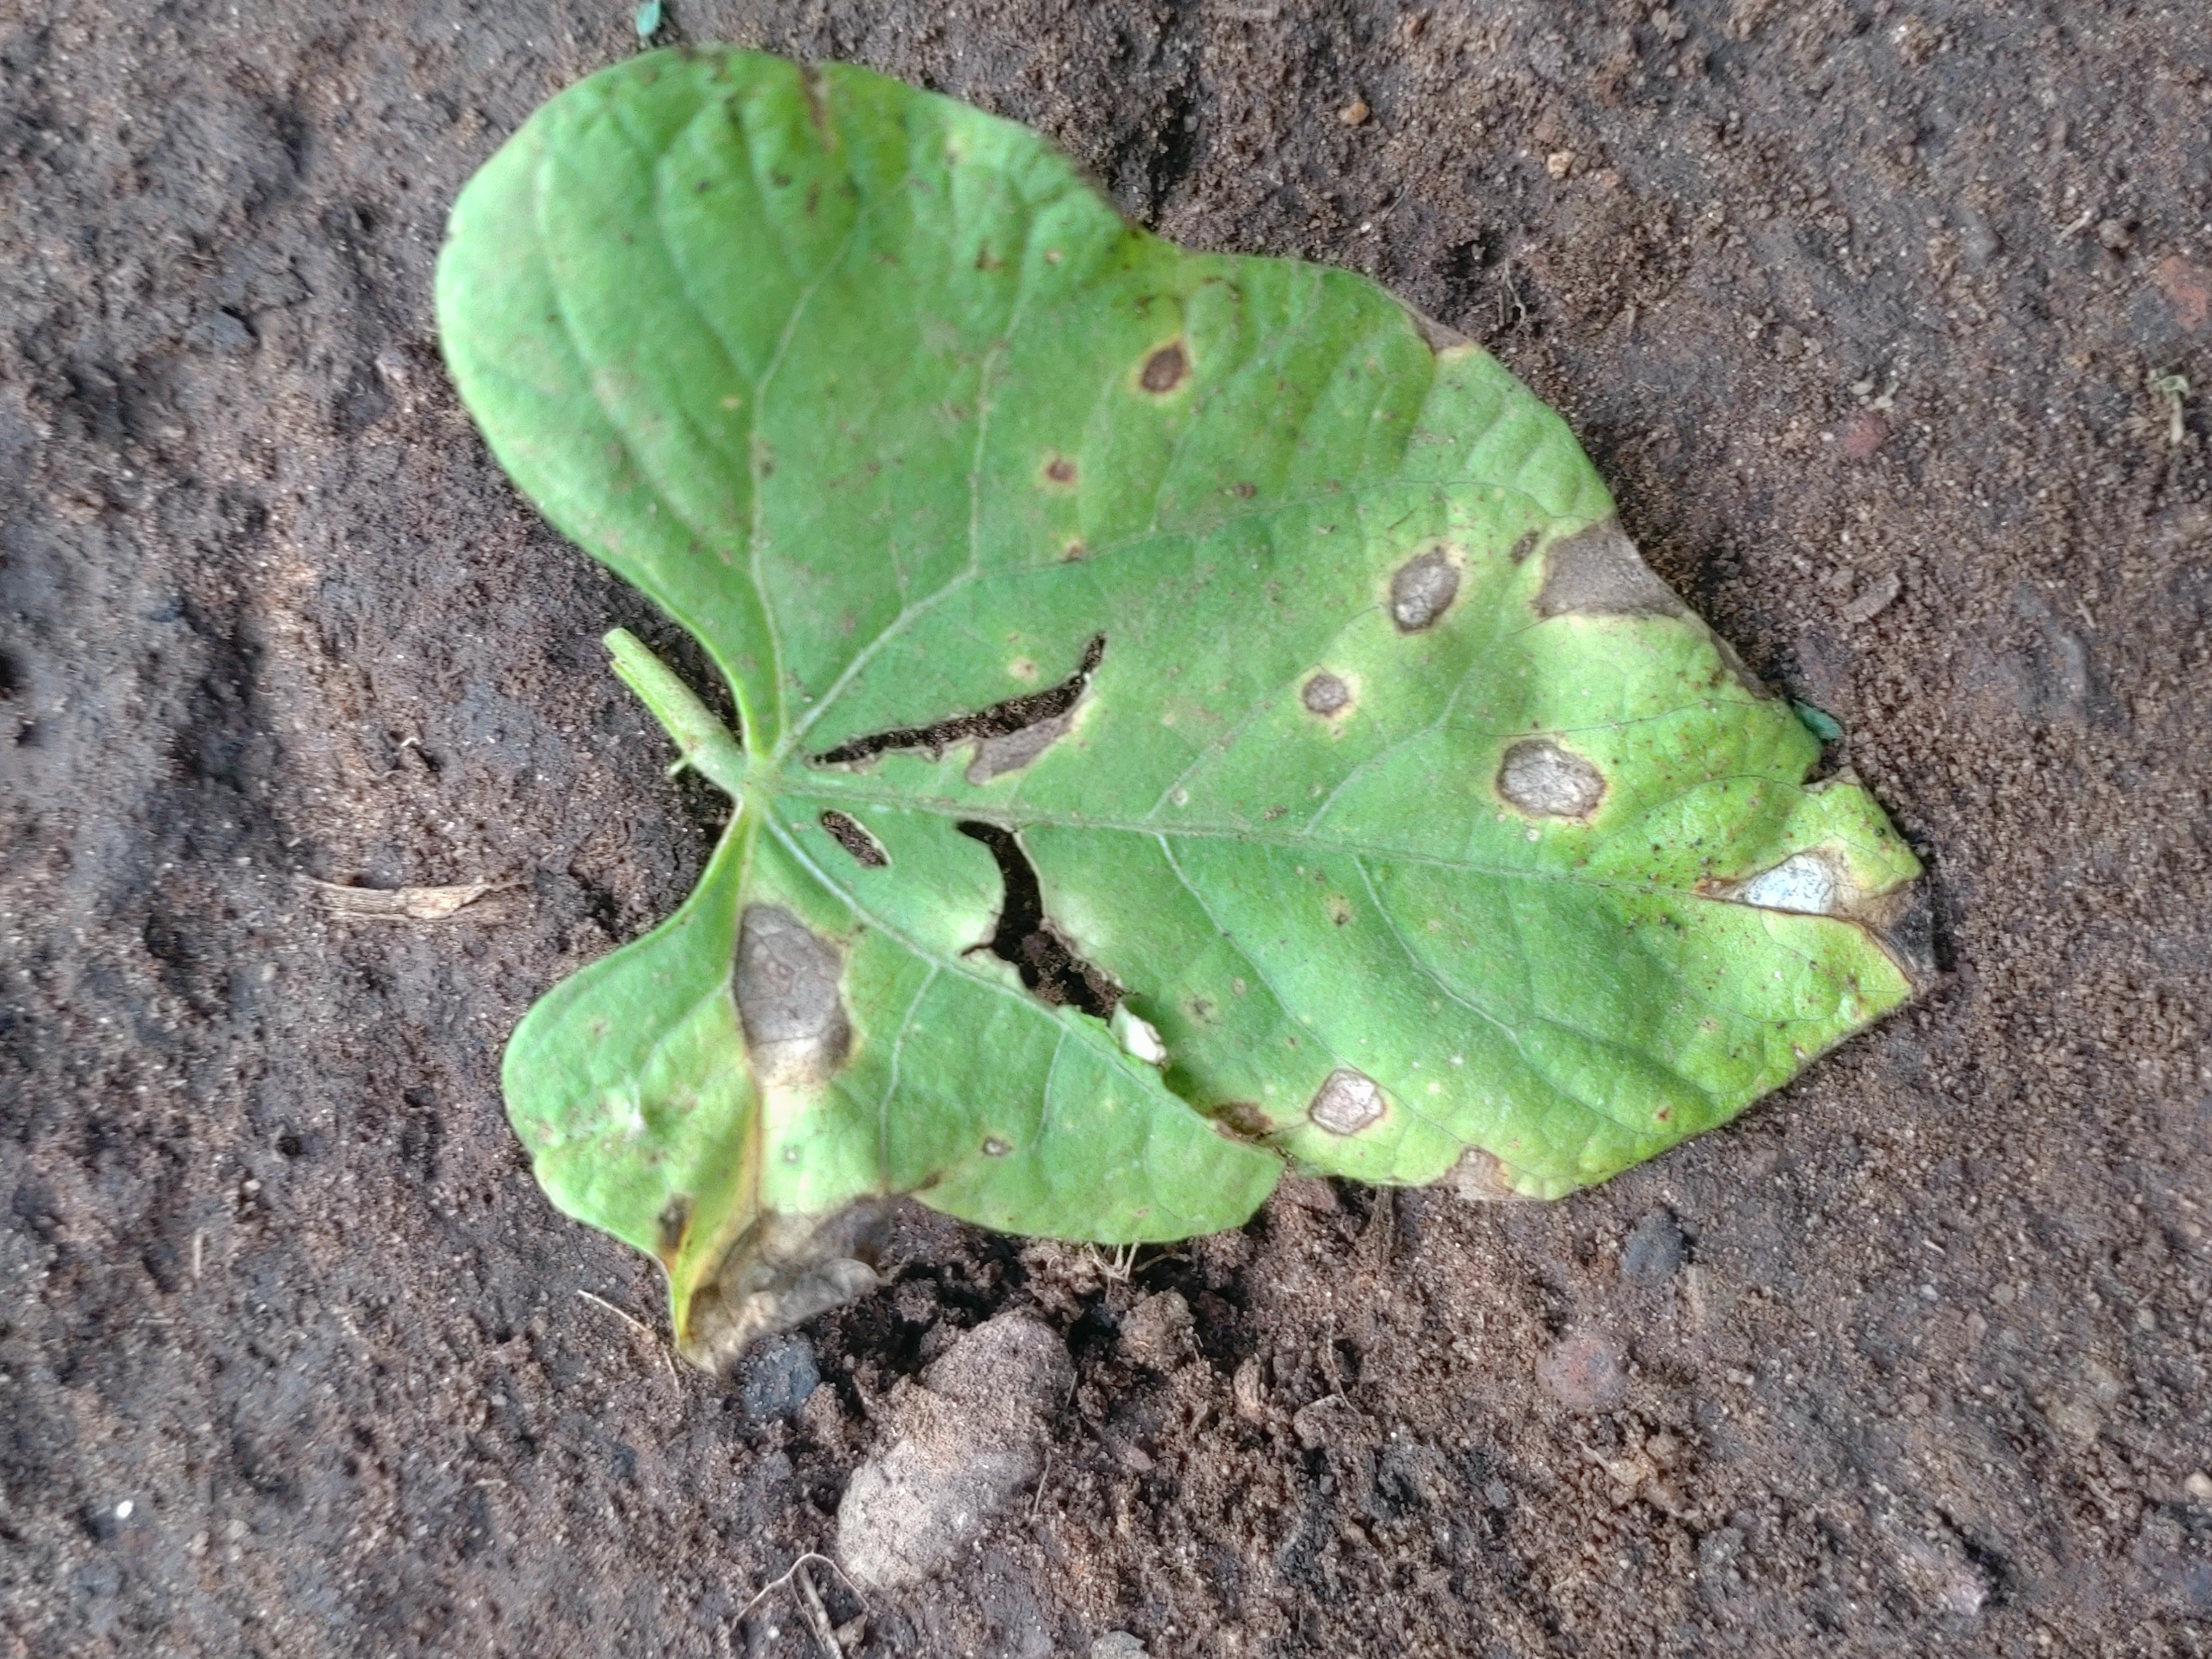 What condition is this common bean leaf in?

anthracnose
